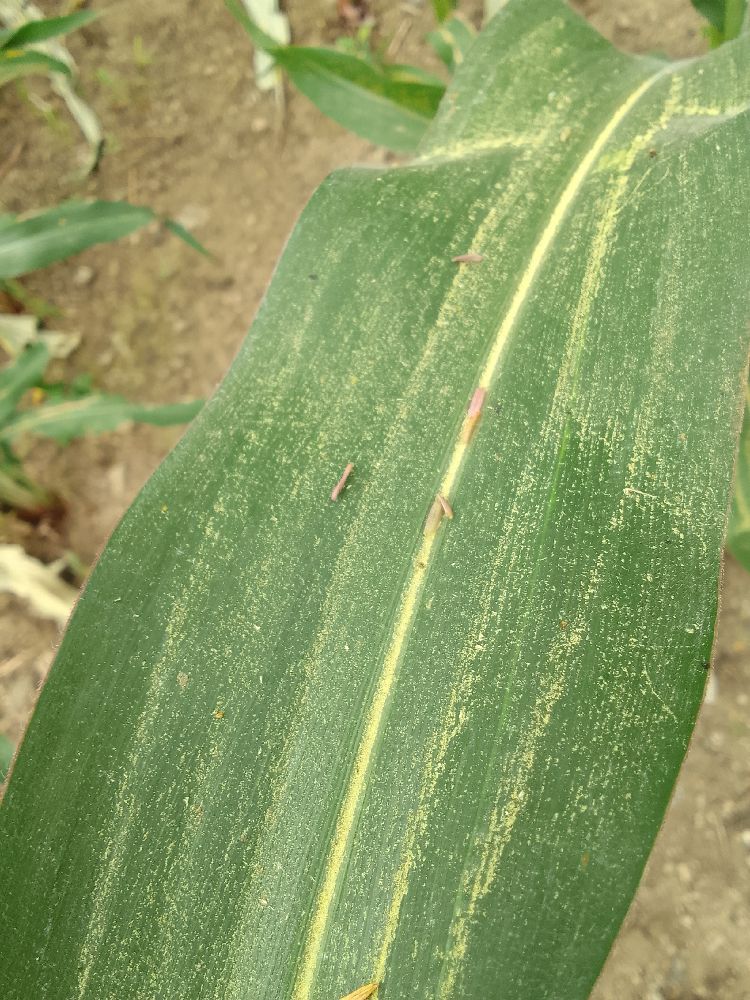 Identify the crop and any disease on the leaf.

maize, healthy
